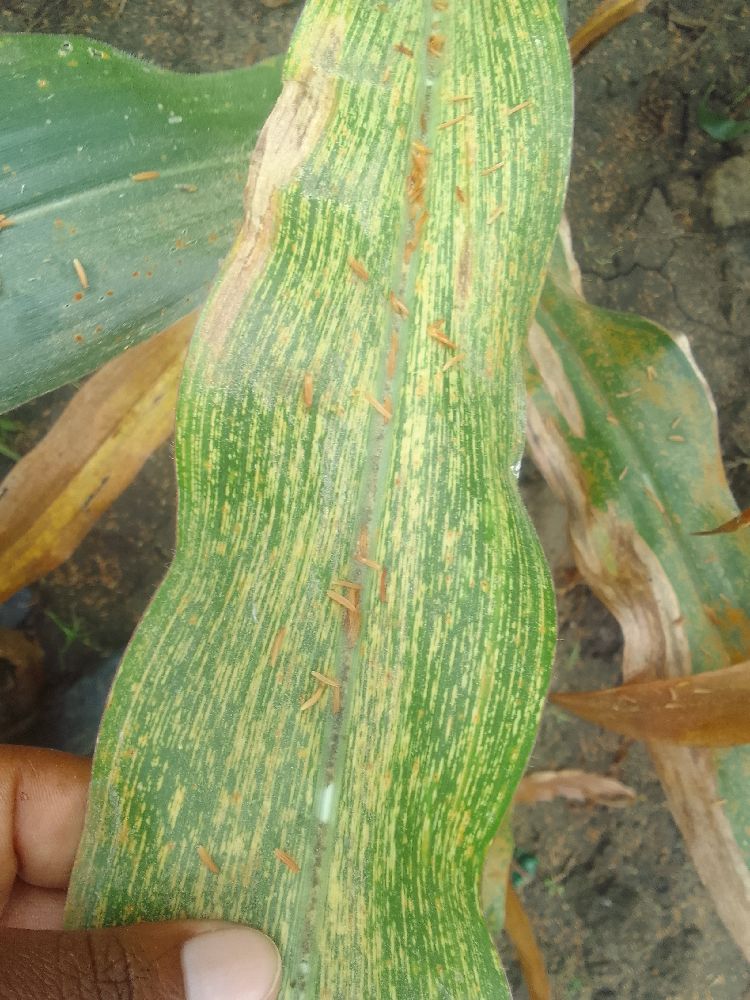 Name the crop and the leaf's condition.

maize, maize streak virus
